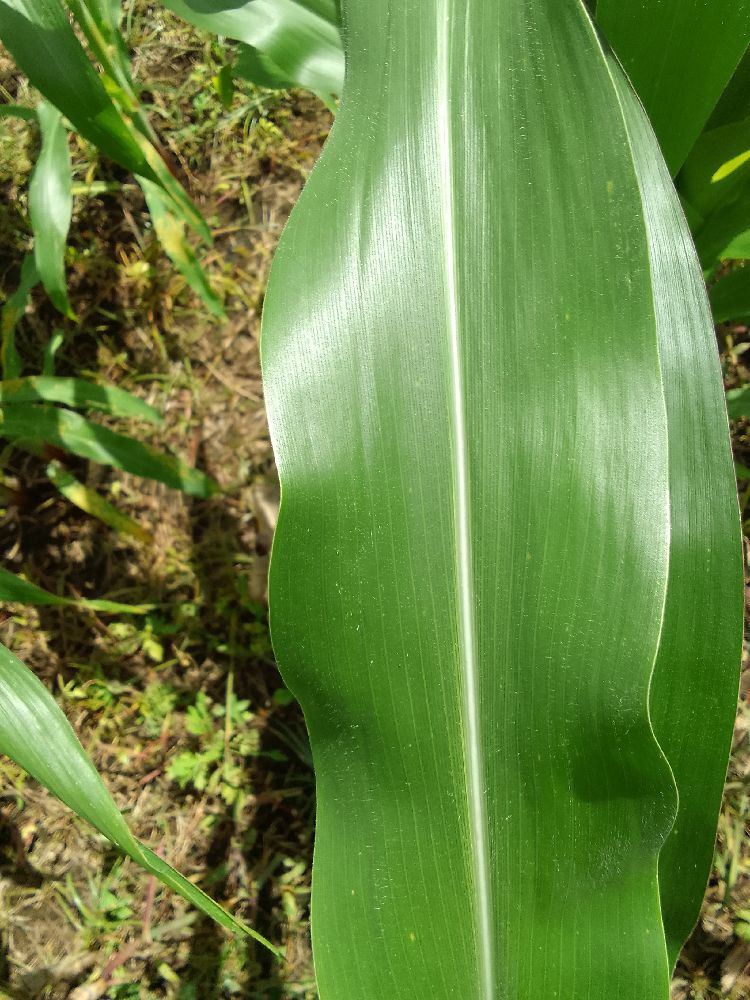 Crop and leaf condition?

maize, healthy
